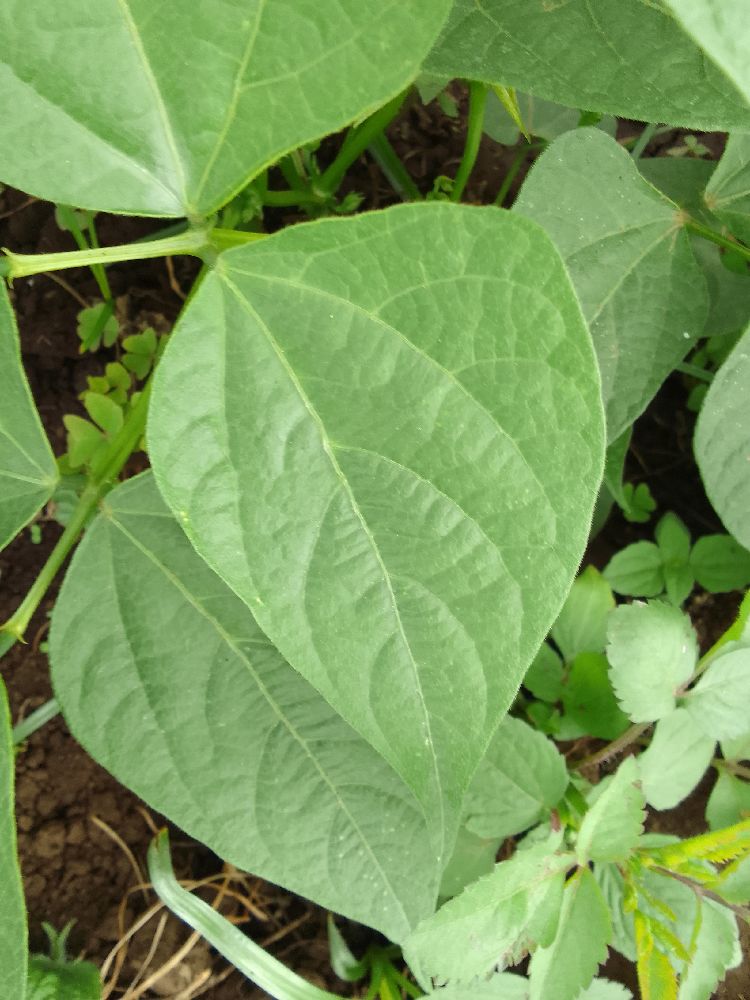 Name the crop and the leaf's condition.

common bean, healthy
